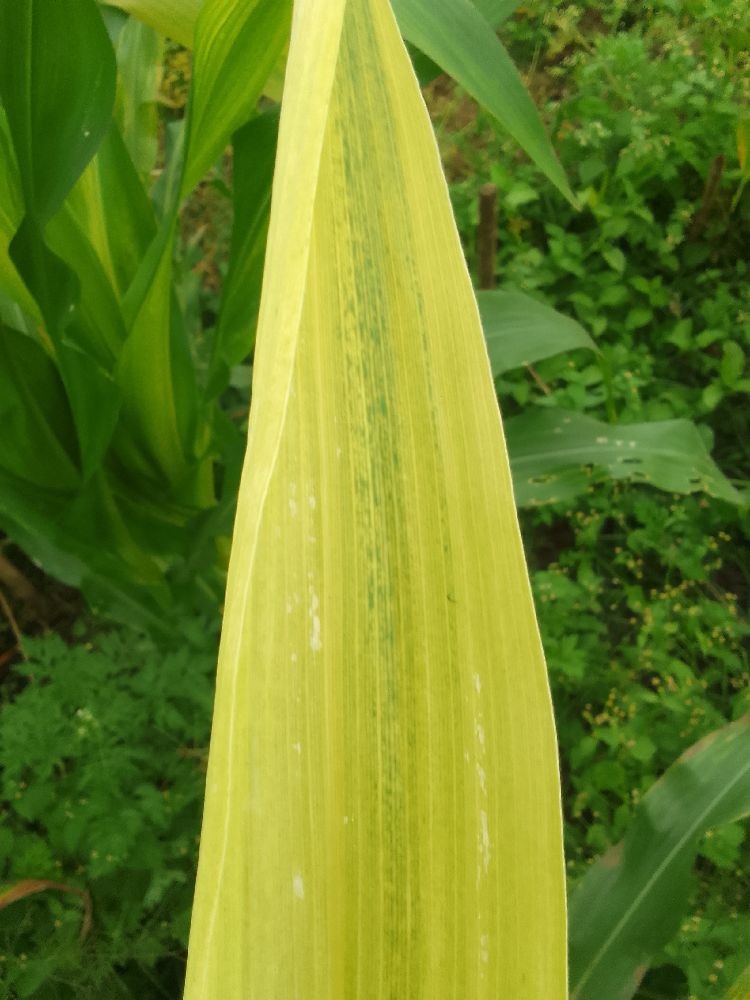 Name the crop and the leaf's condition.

maize, maize lethal necrosis
